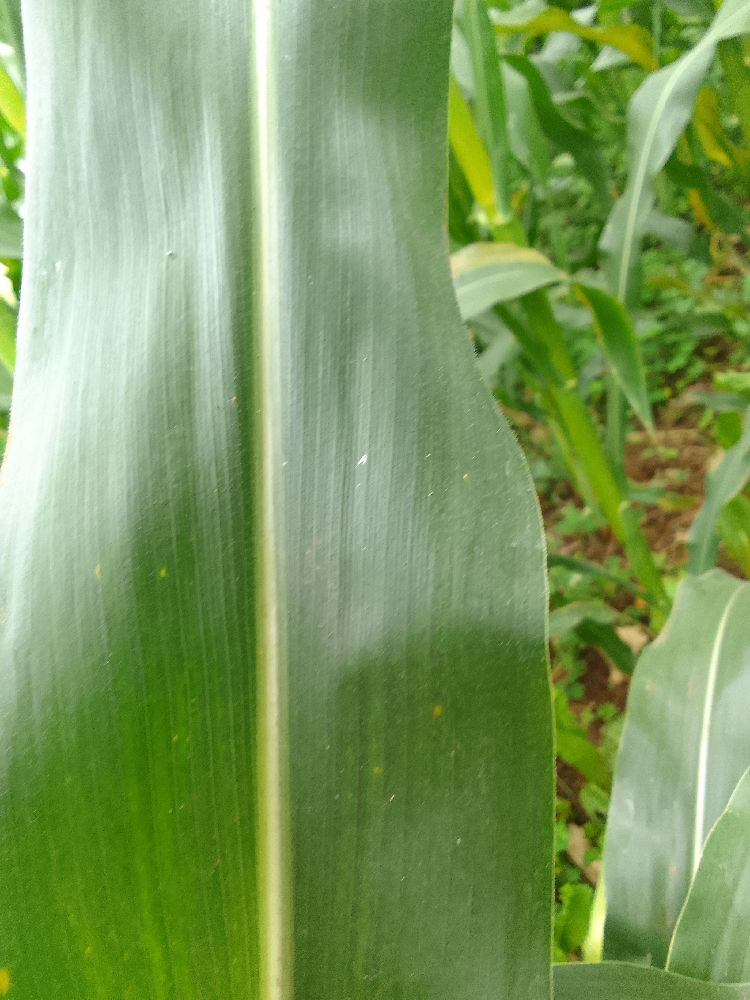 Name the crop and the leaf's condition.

maize, healthy
